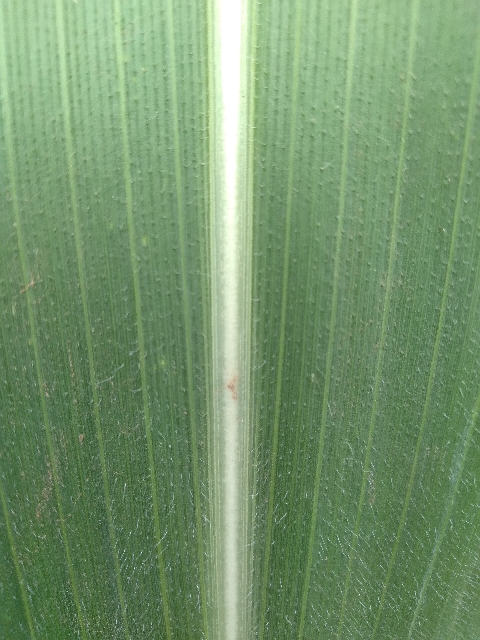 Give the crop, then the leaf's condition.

maize, healthy
